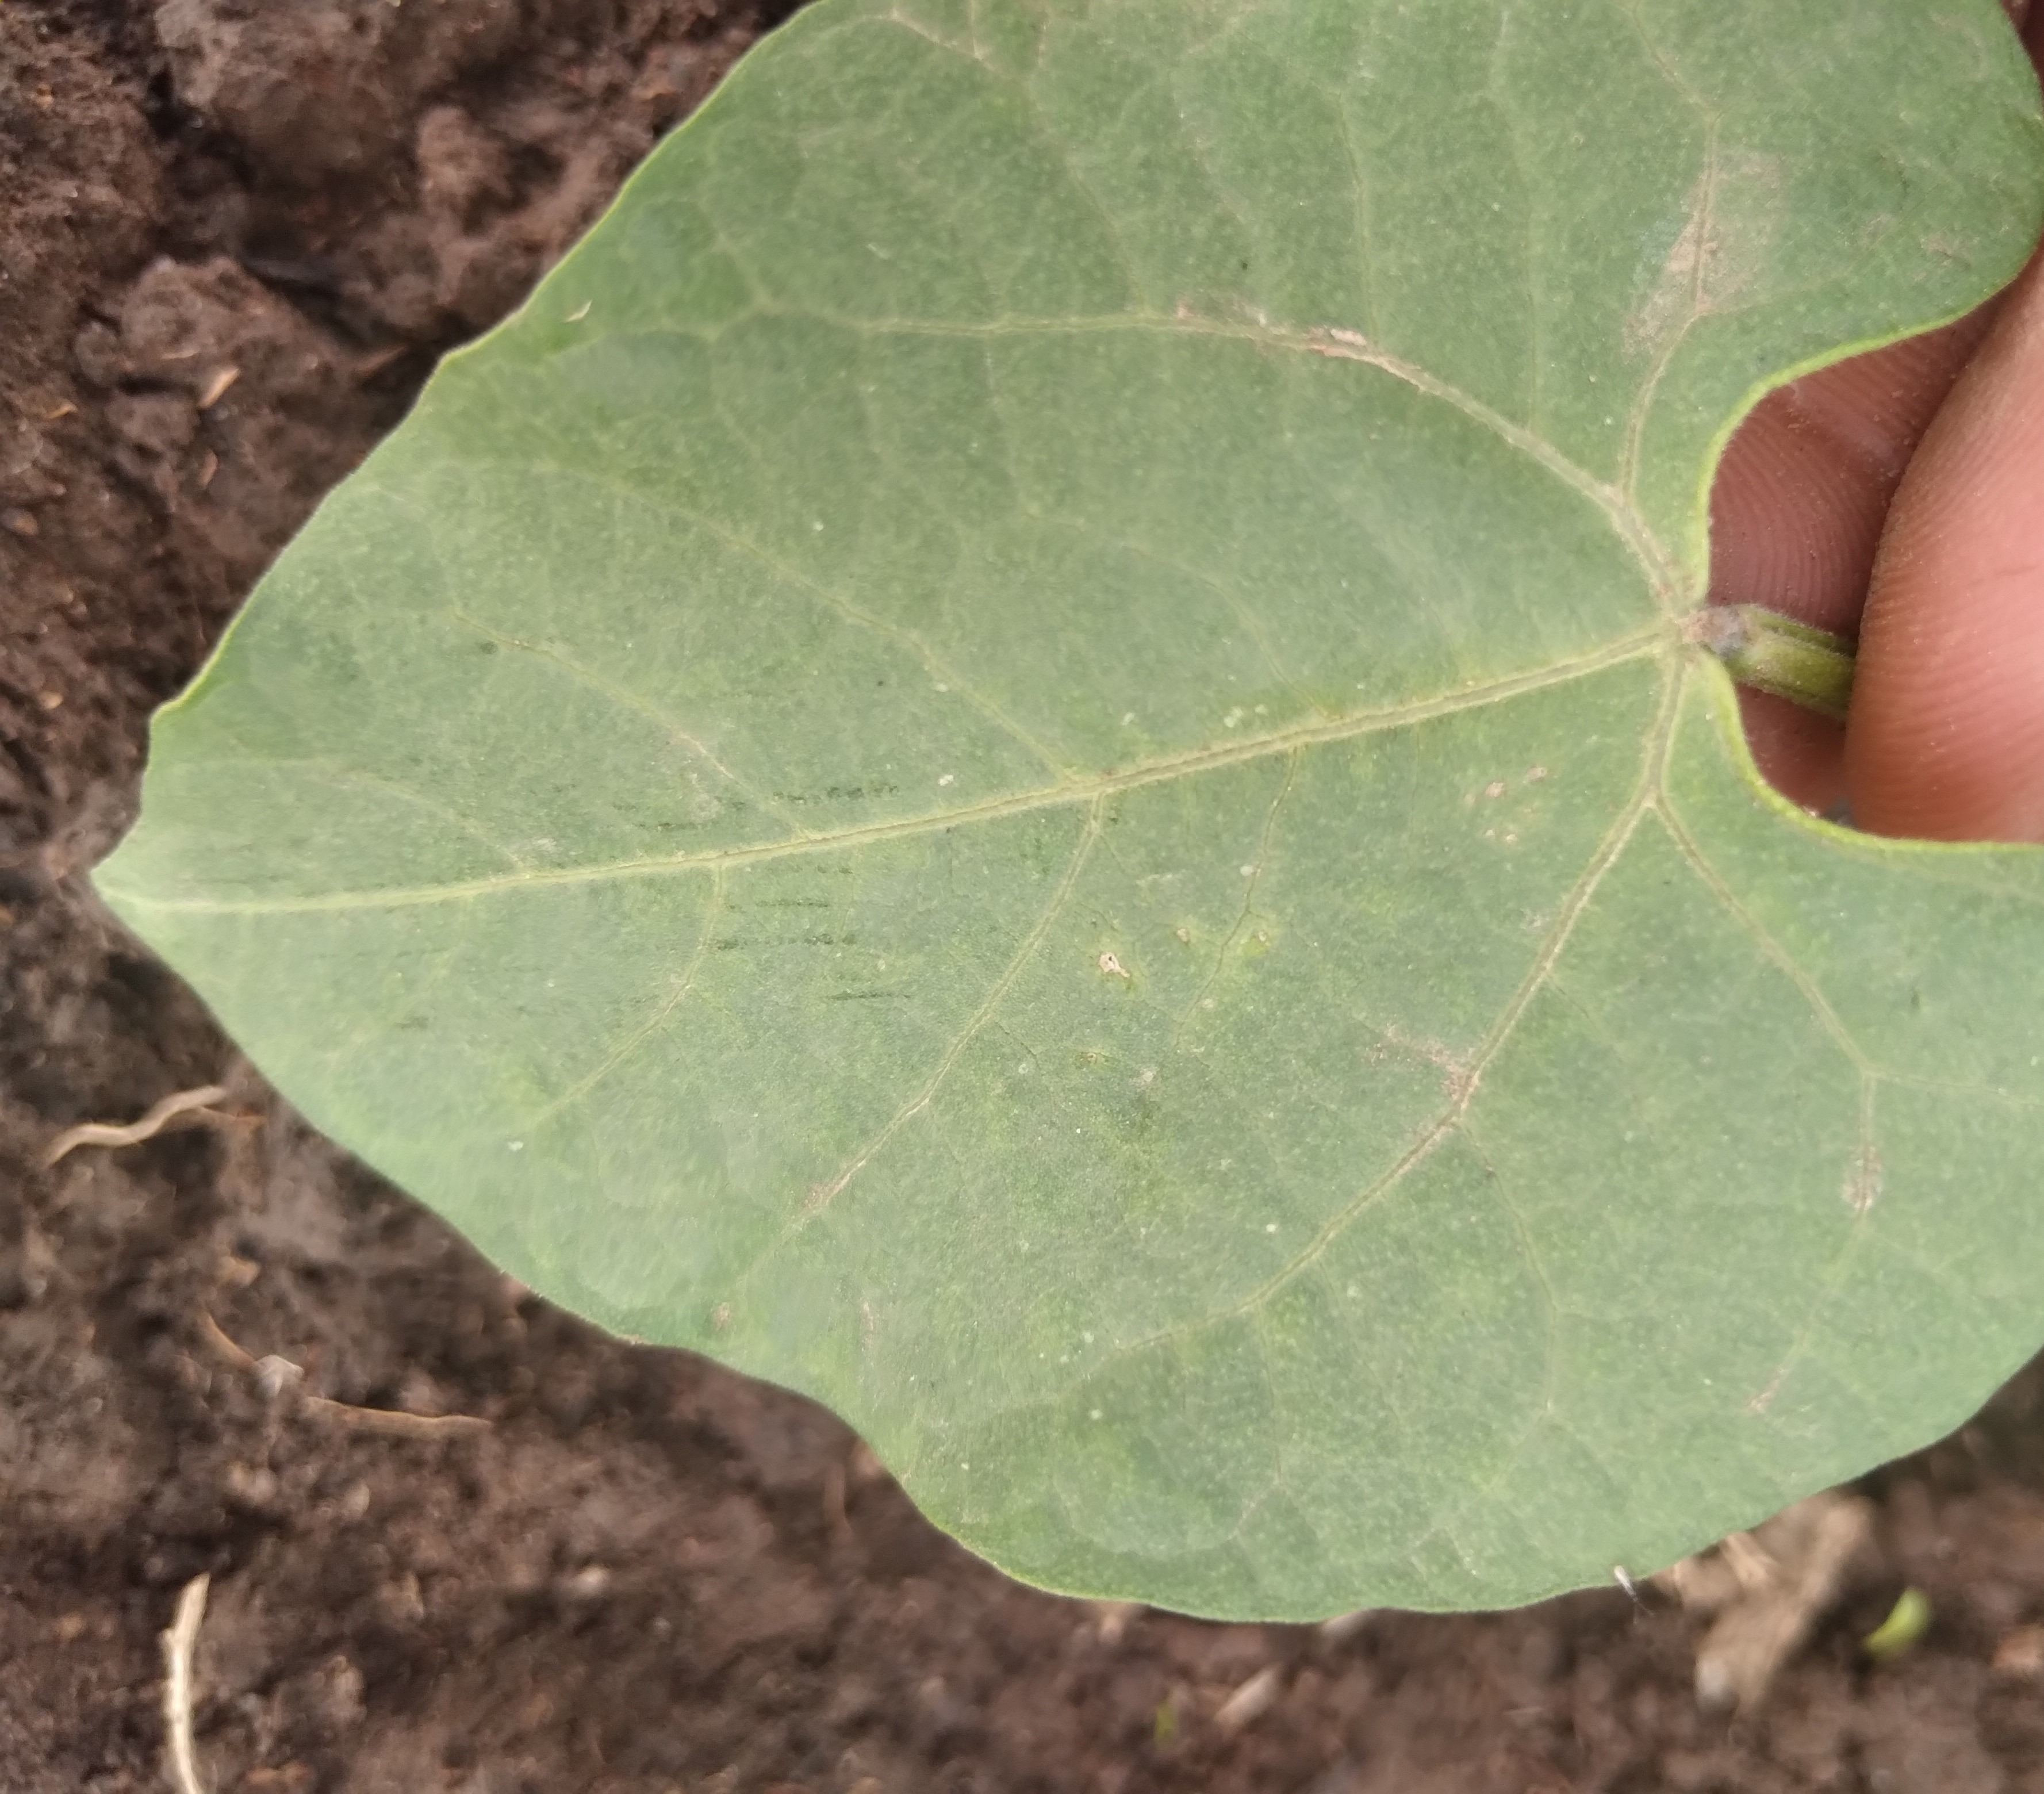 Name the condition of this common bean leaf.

healthy
